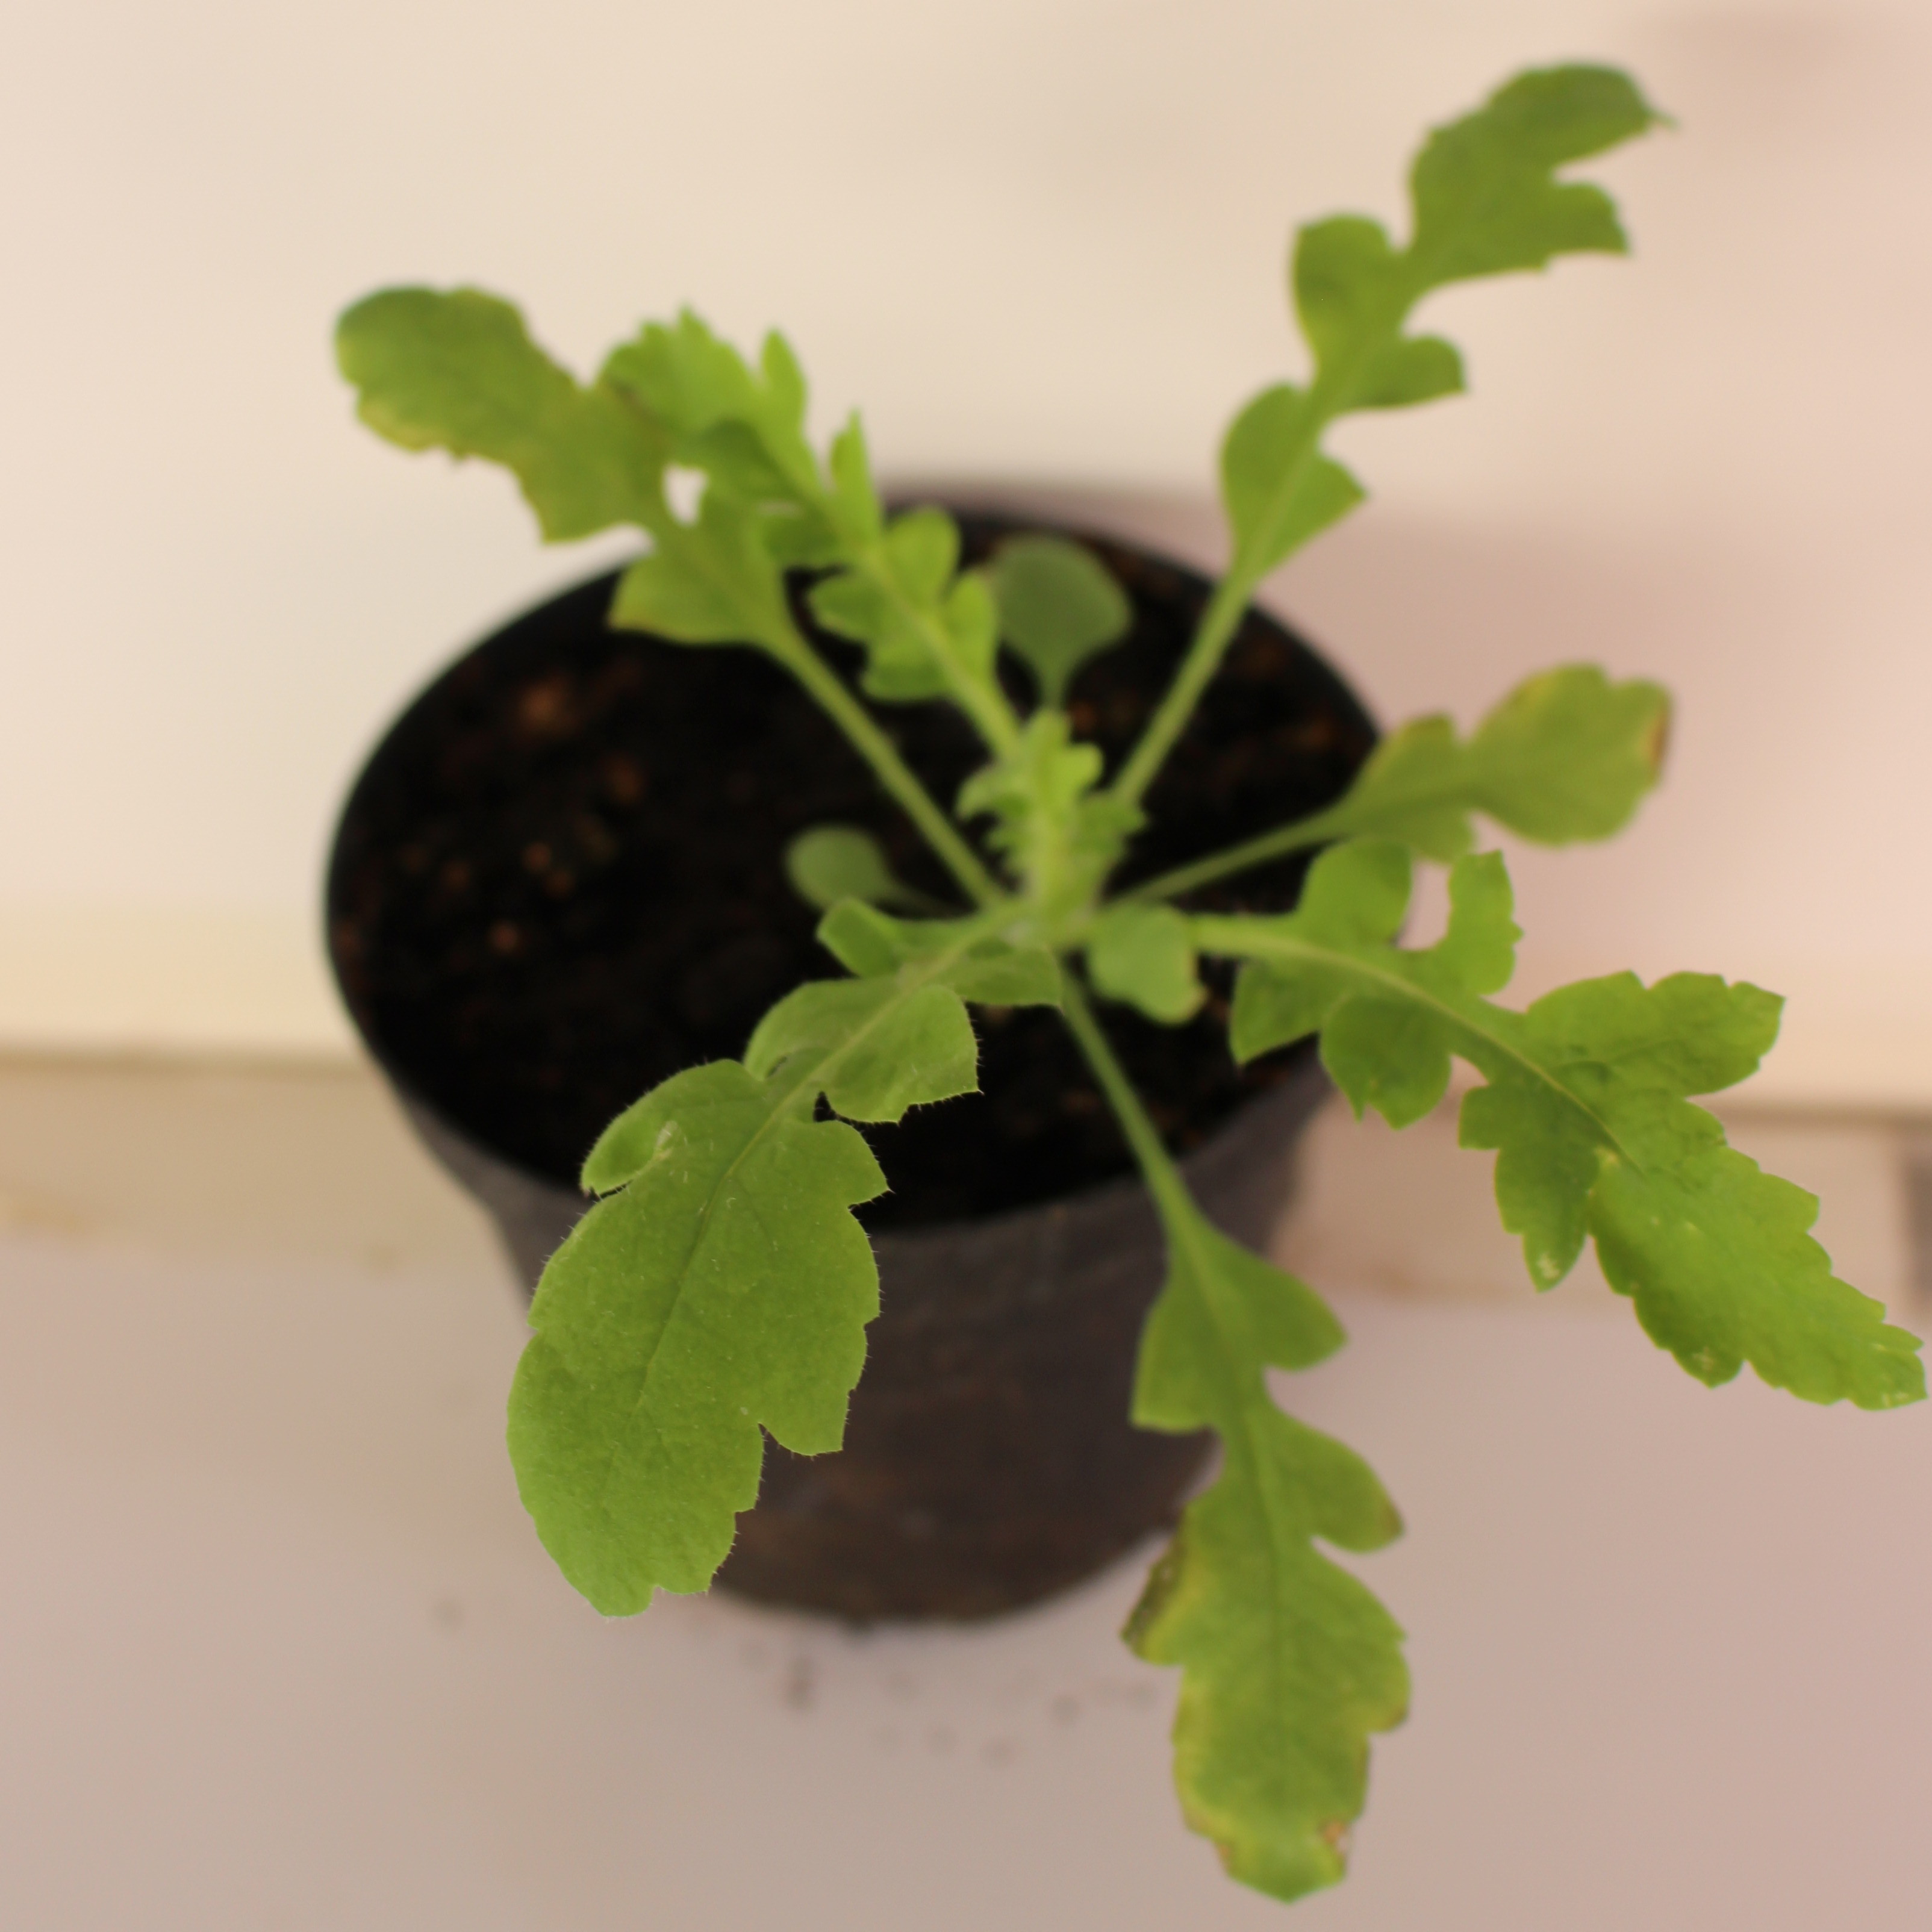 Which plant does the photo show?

Papaver rhoeas
